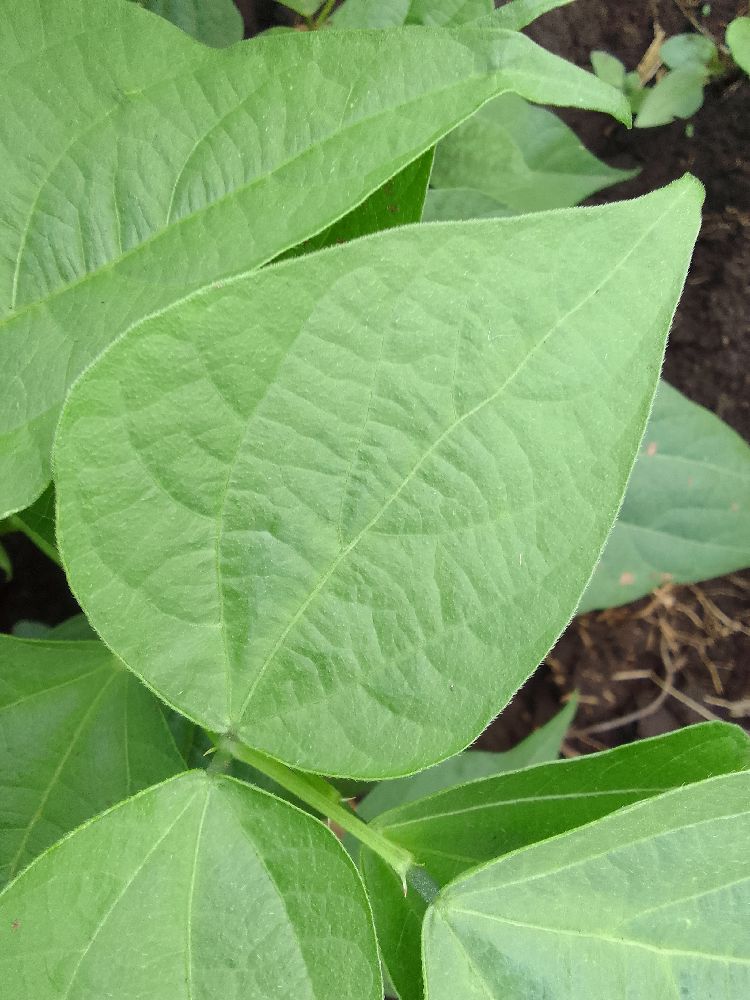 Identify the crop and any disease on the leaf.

common bean, healthy
